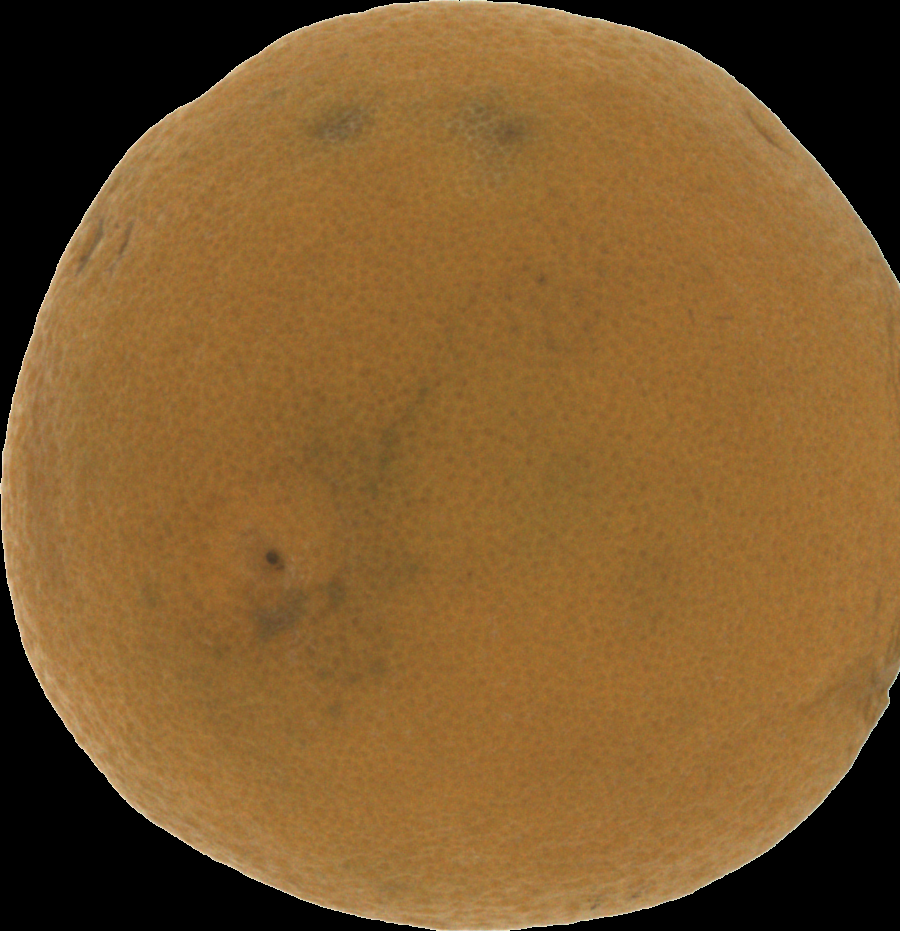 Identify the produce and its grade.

orange, bad
